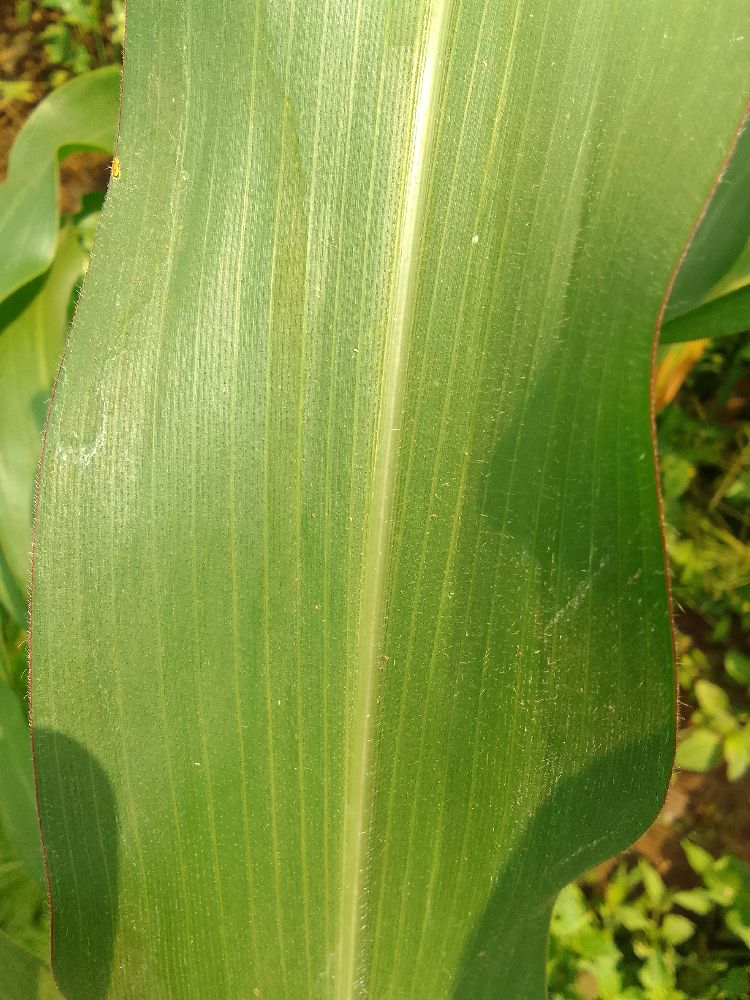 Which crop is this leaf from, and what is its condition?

maize, healthy
